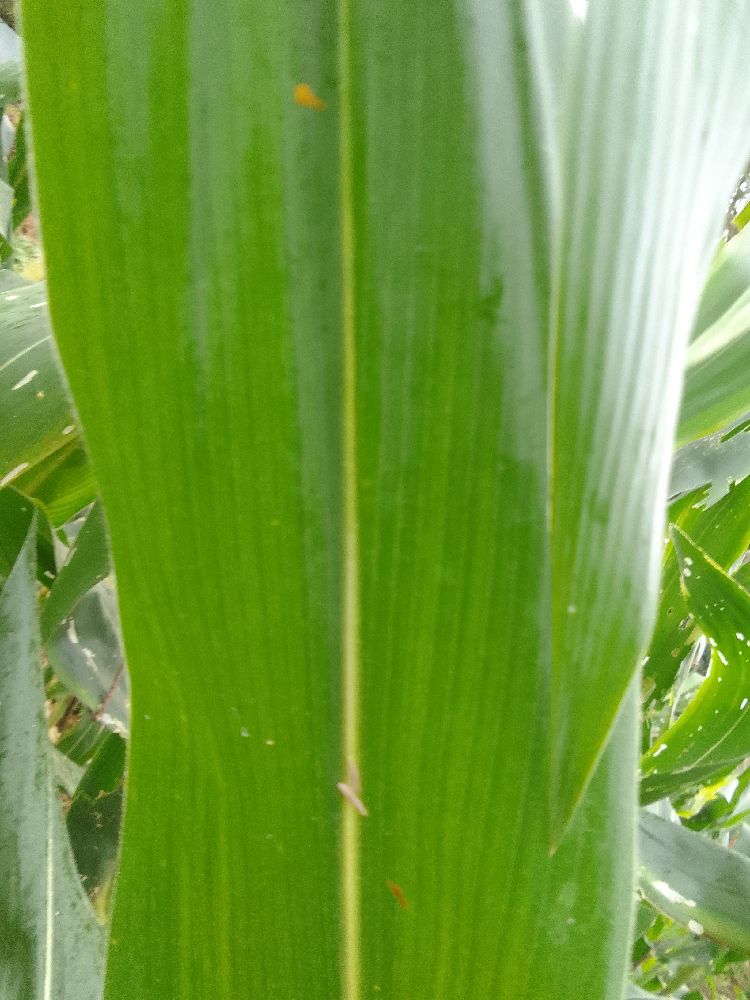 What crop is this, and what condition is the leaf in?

maize, healthy
